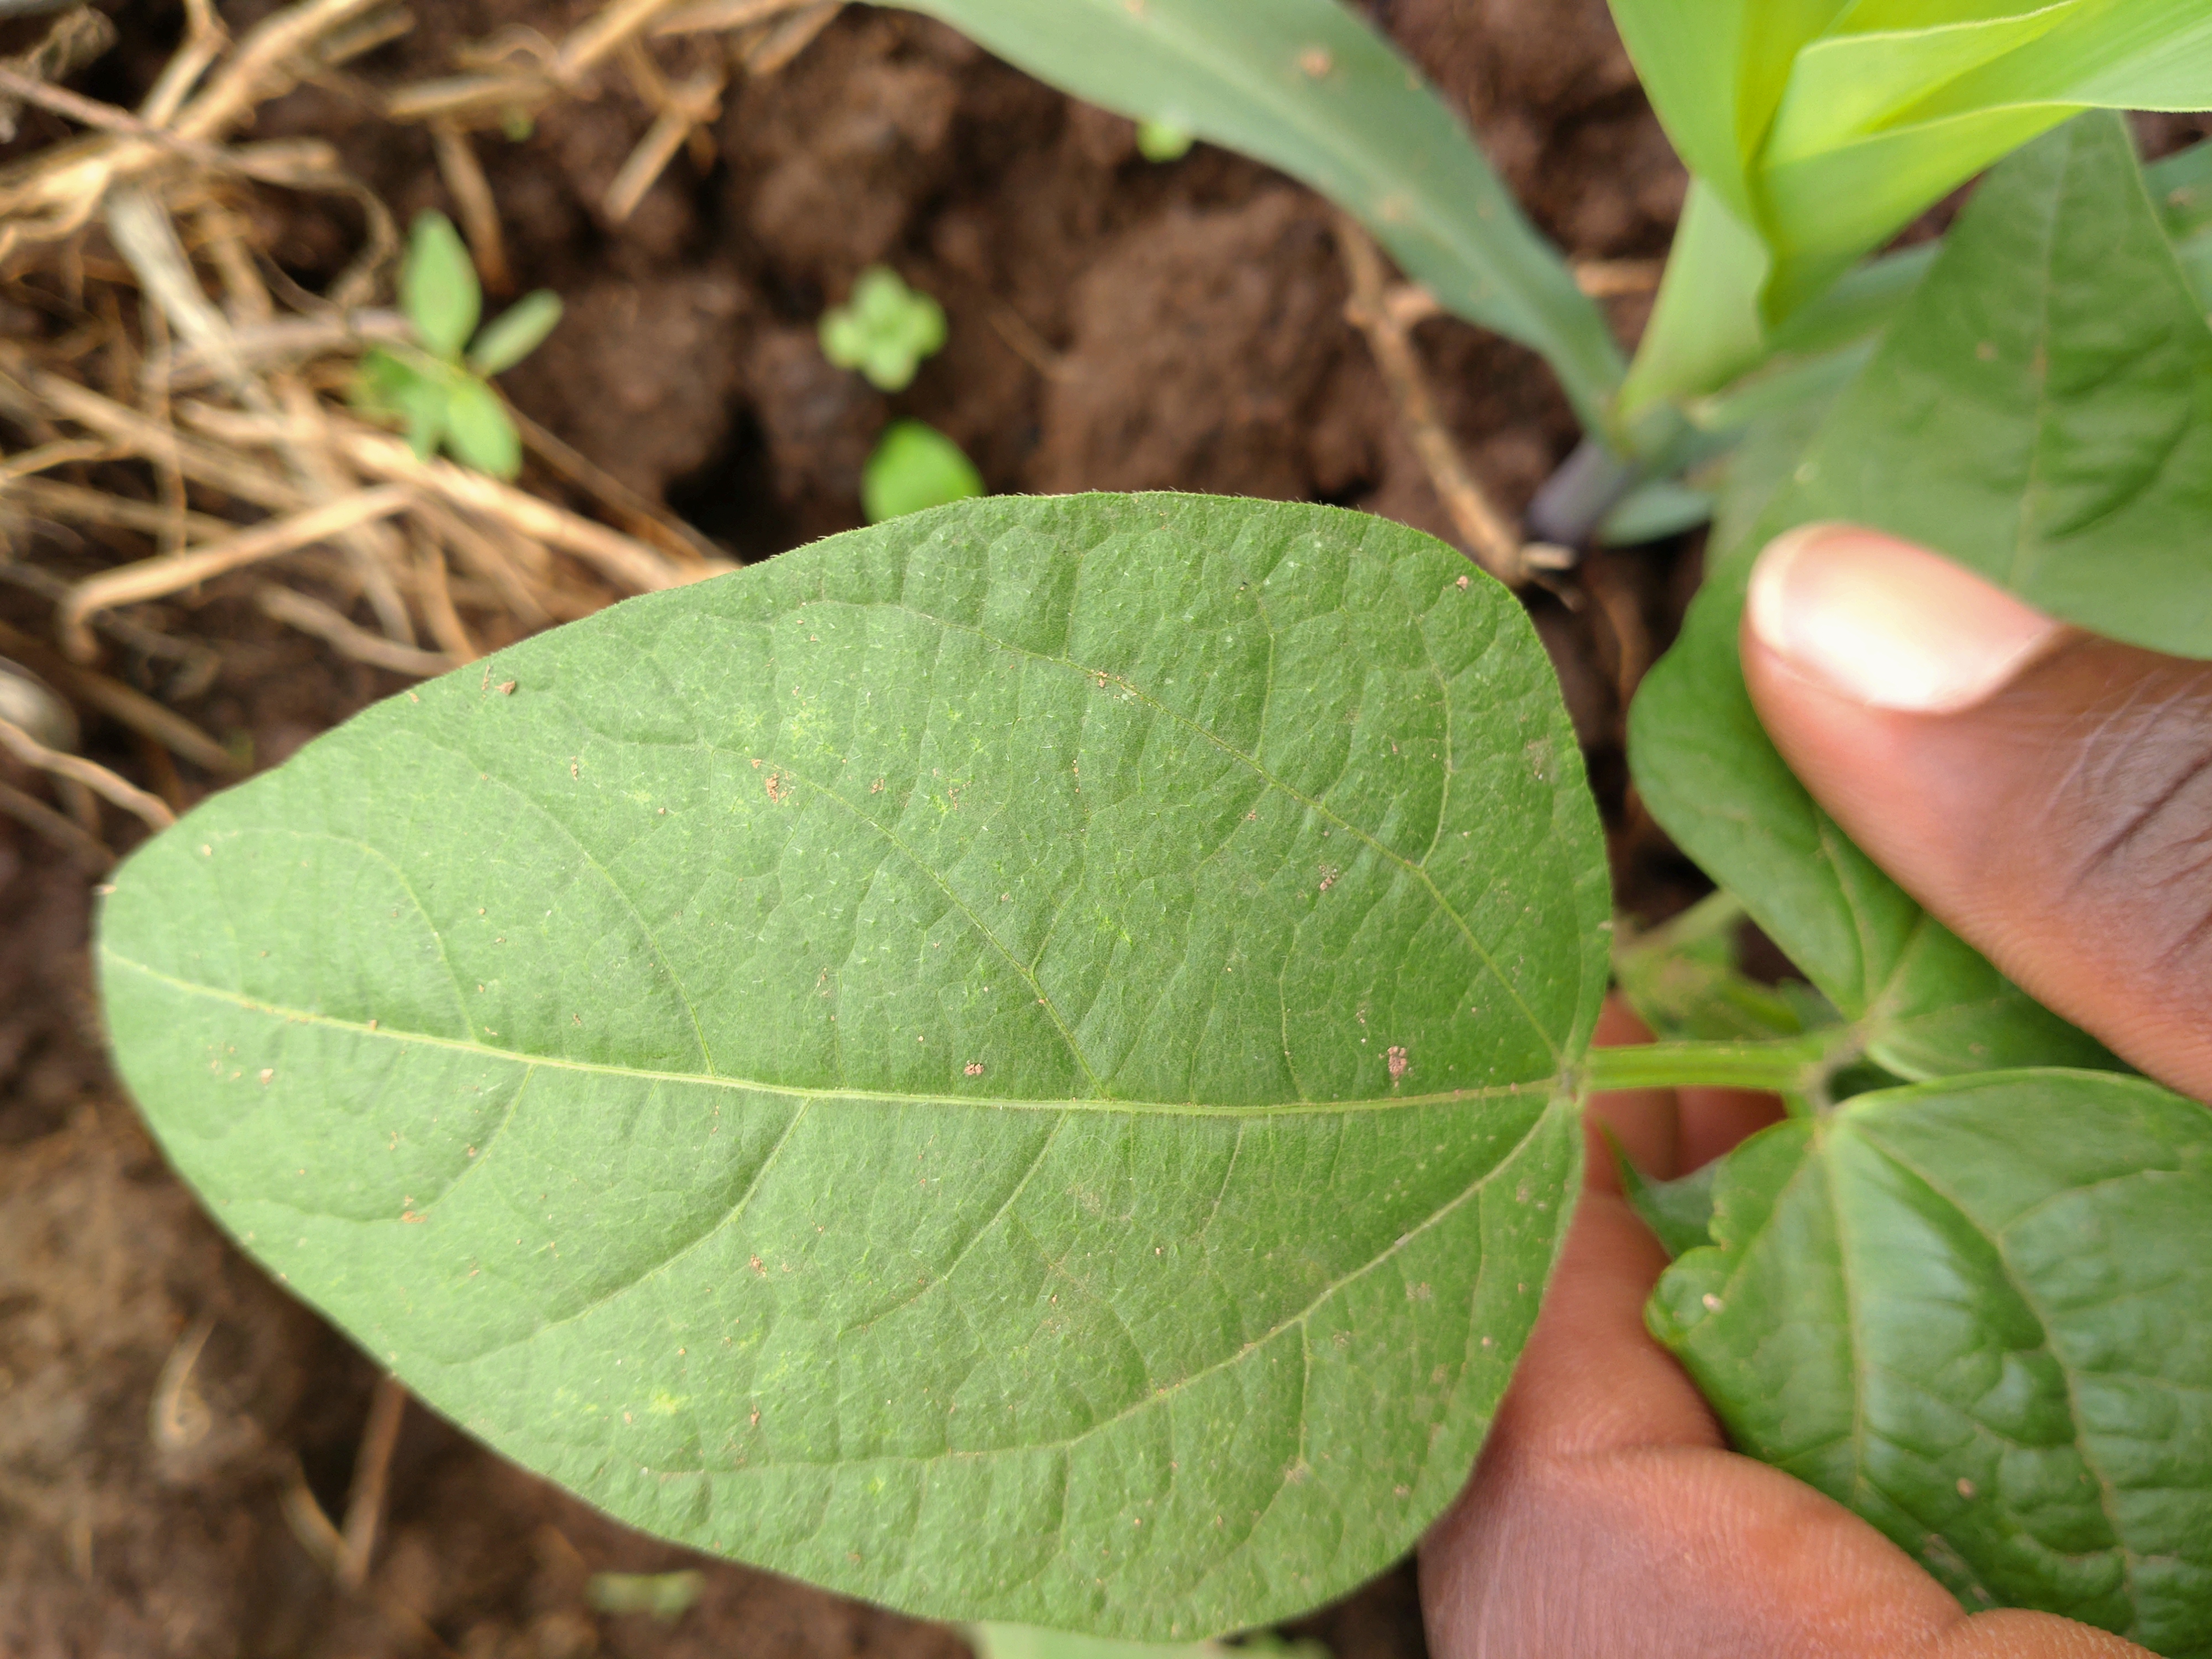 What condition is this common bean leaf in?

healthy
